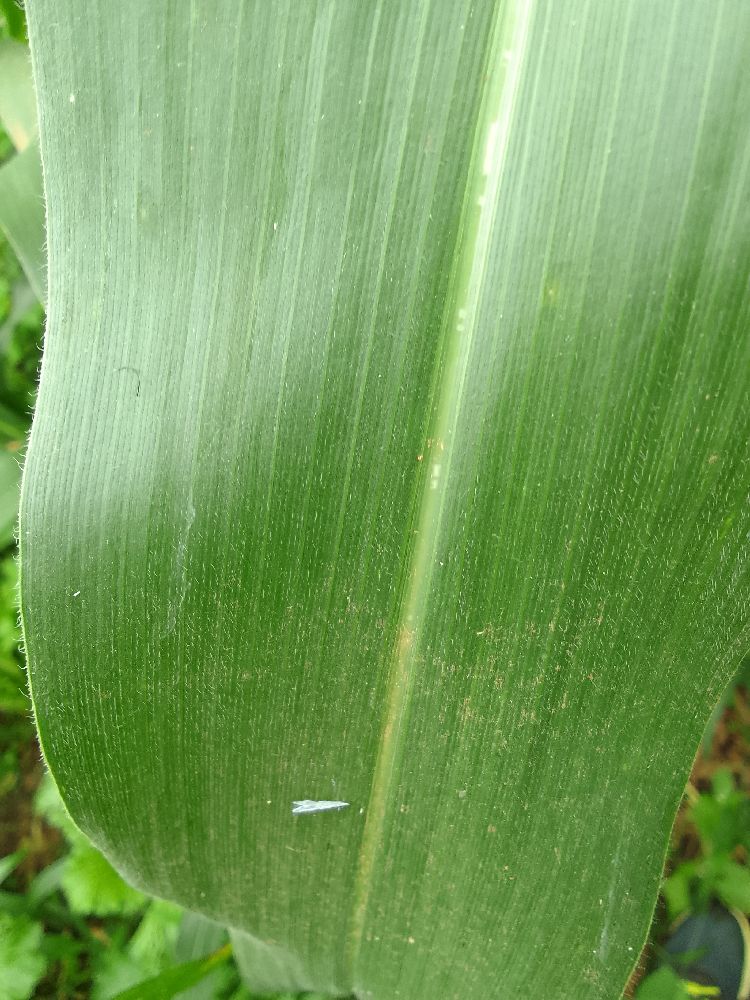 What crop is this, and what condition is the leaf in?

maize, healthy
